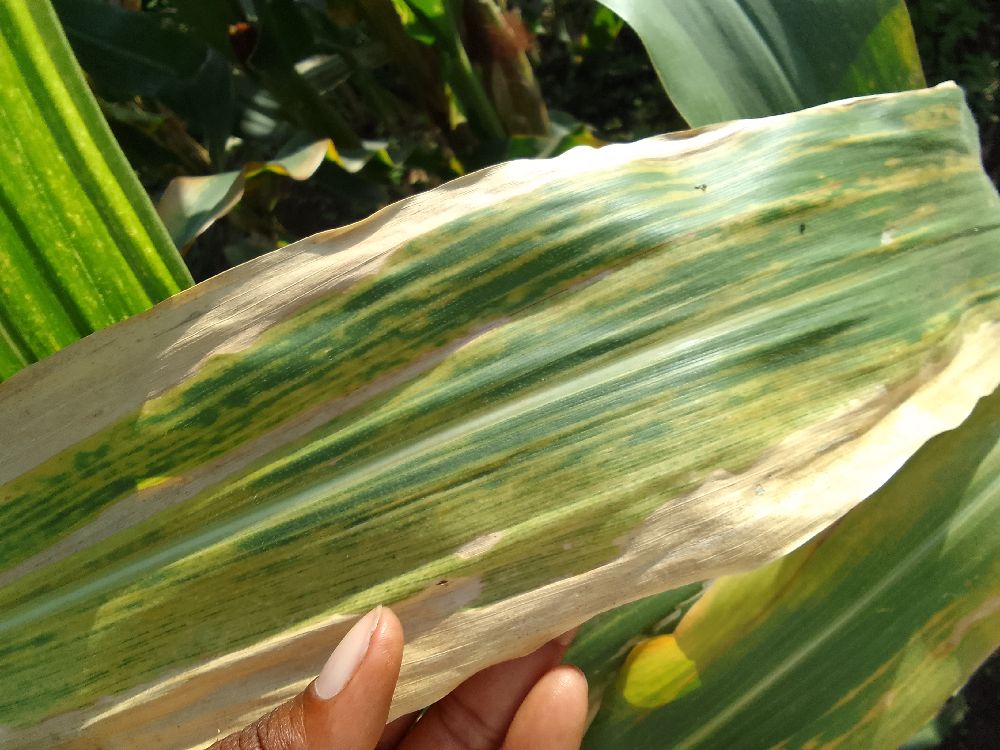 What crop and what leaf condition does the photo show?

maize, maize lethal necrosis
